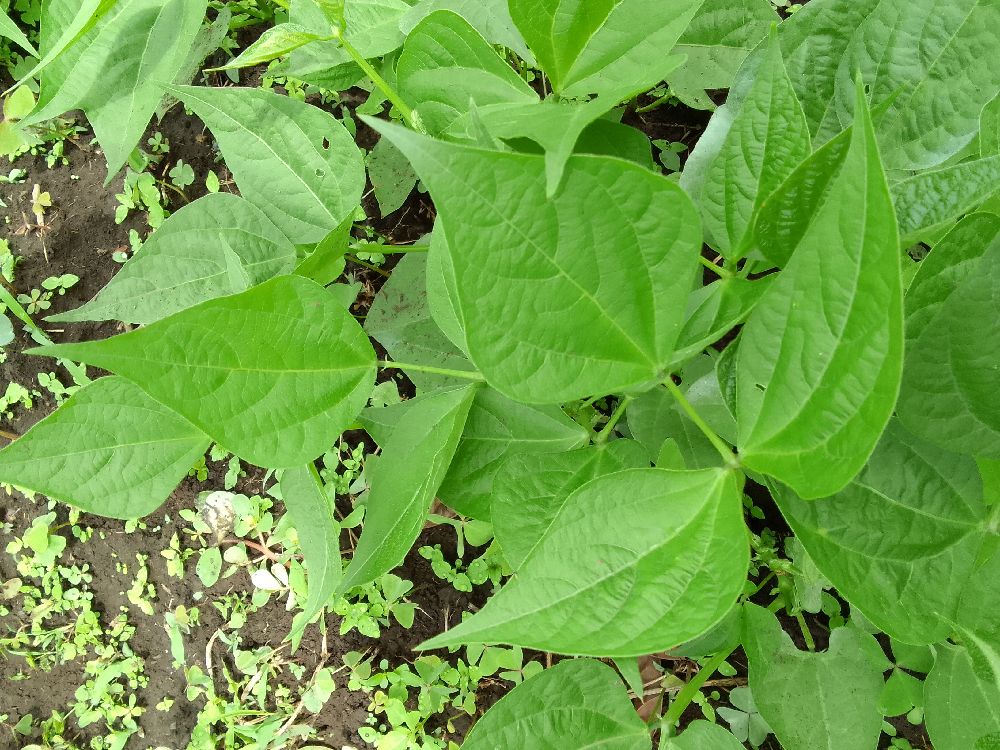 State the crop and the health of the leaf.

common bean, healthy
